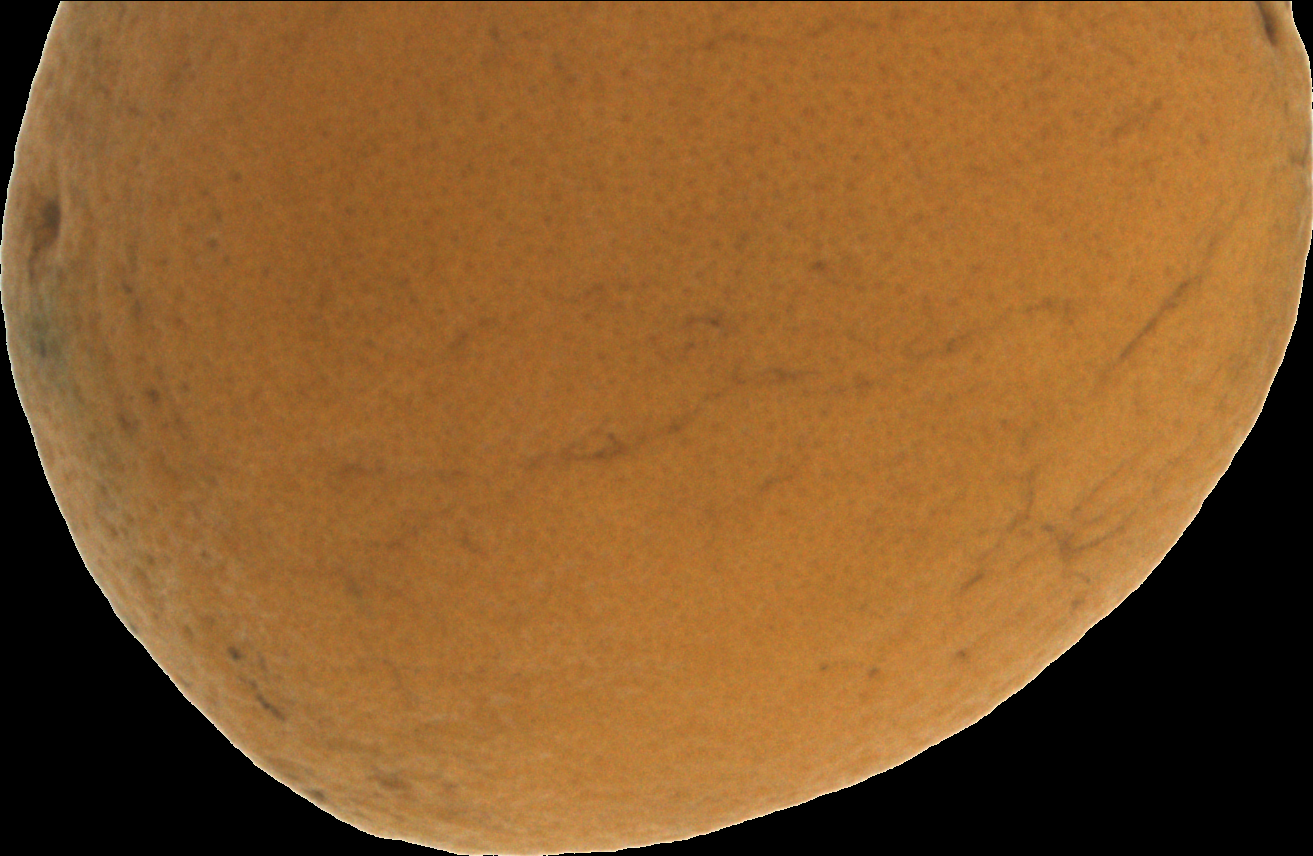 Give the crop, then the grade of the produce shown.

orange, bad
